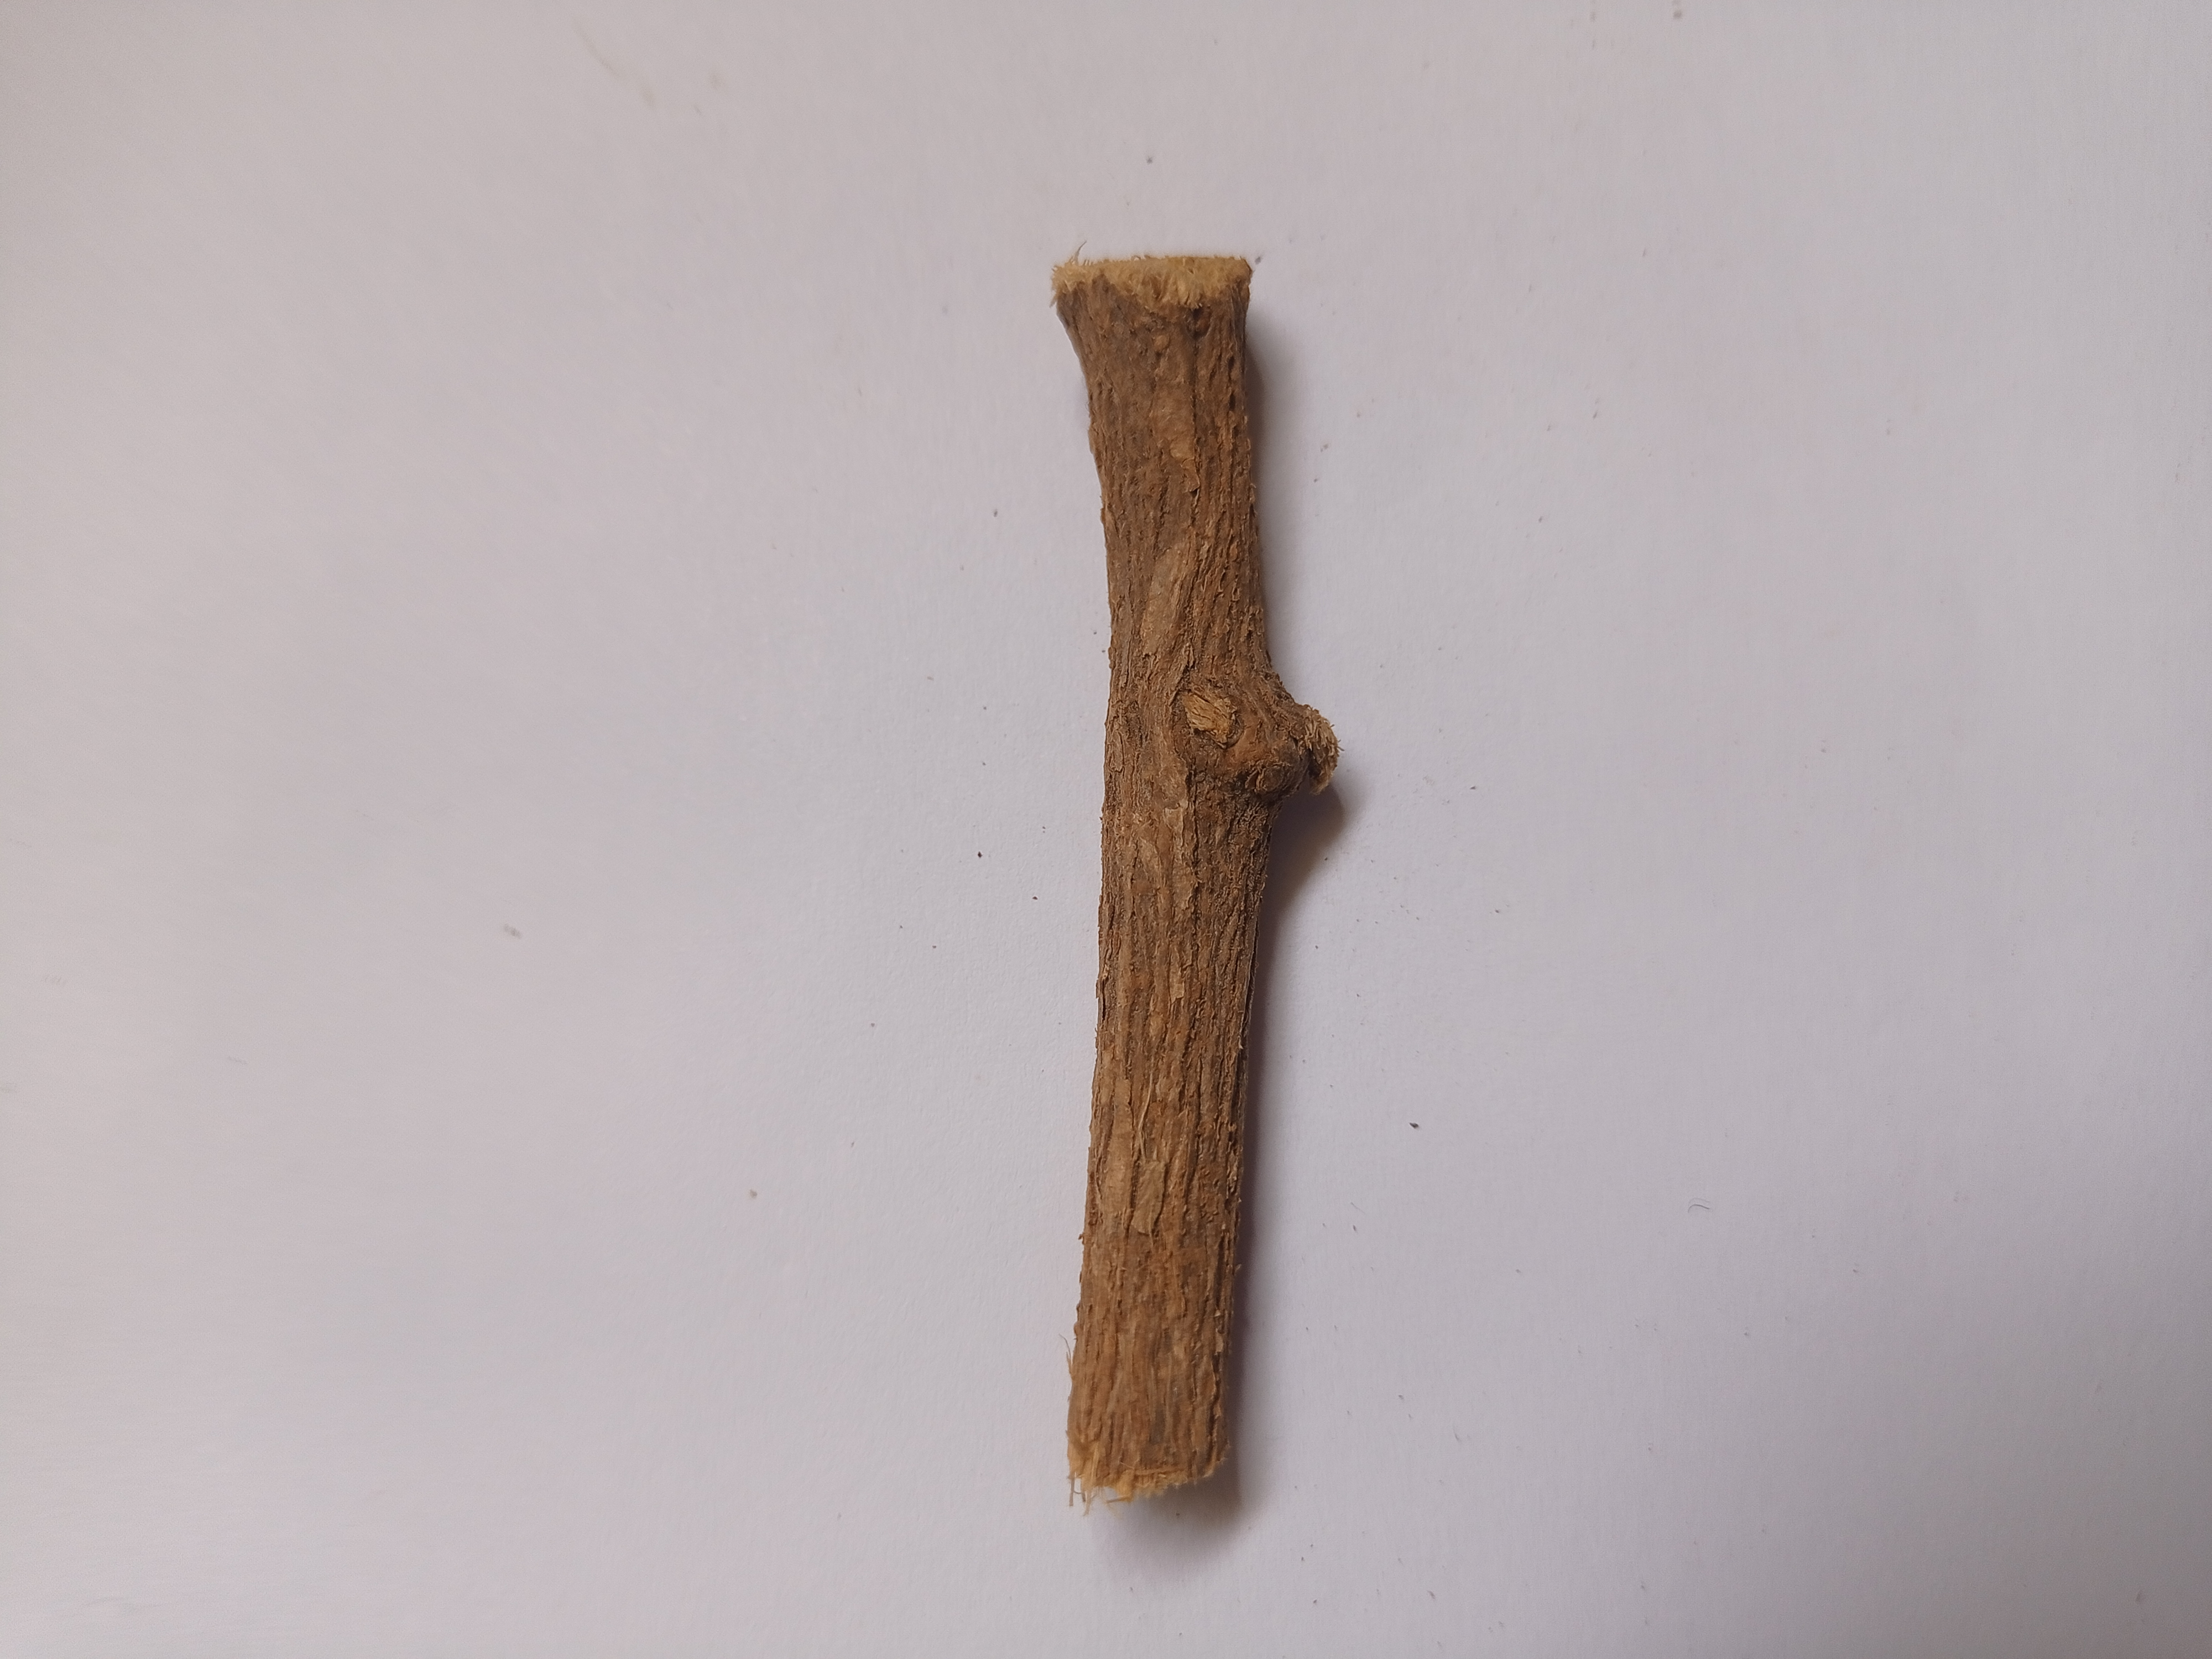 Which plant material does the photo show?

jesthamadh
